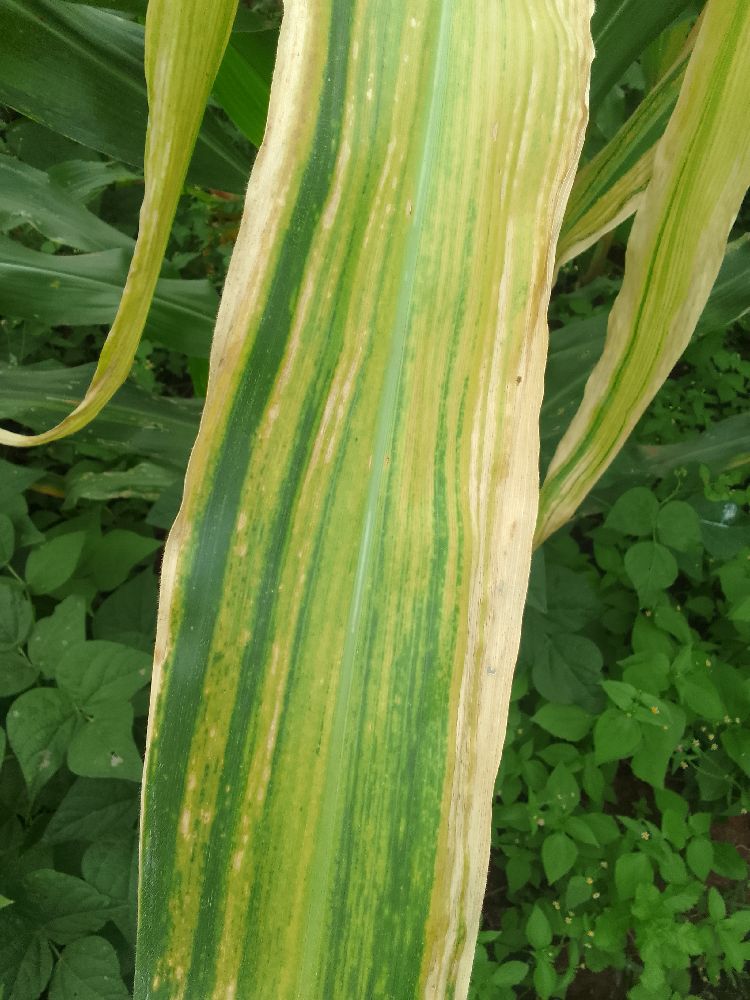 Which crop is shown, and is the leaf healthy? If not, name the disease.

maize, maize lethal necrosis
